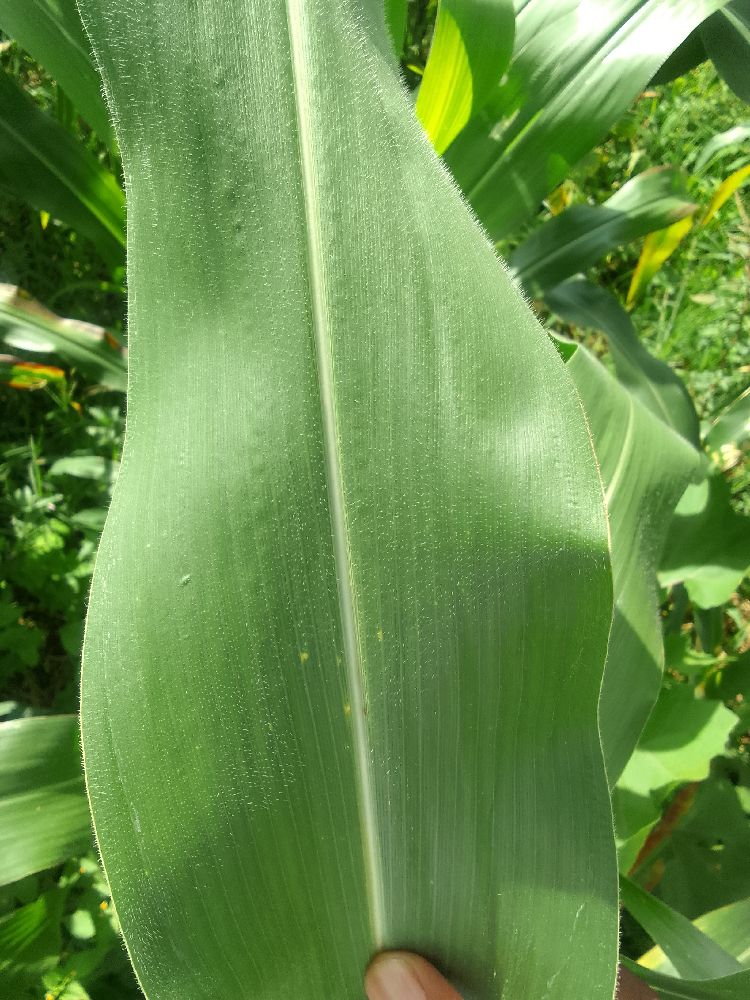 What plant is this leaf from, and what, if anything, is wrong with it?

maize, healthy
